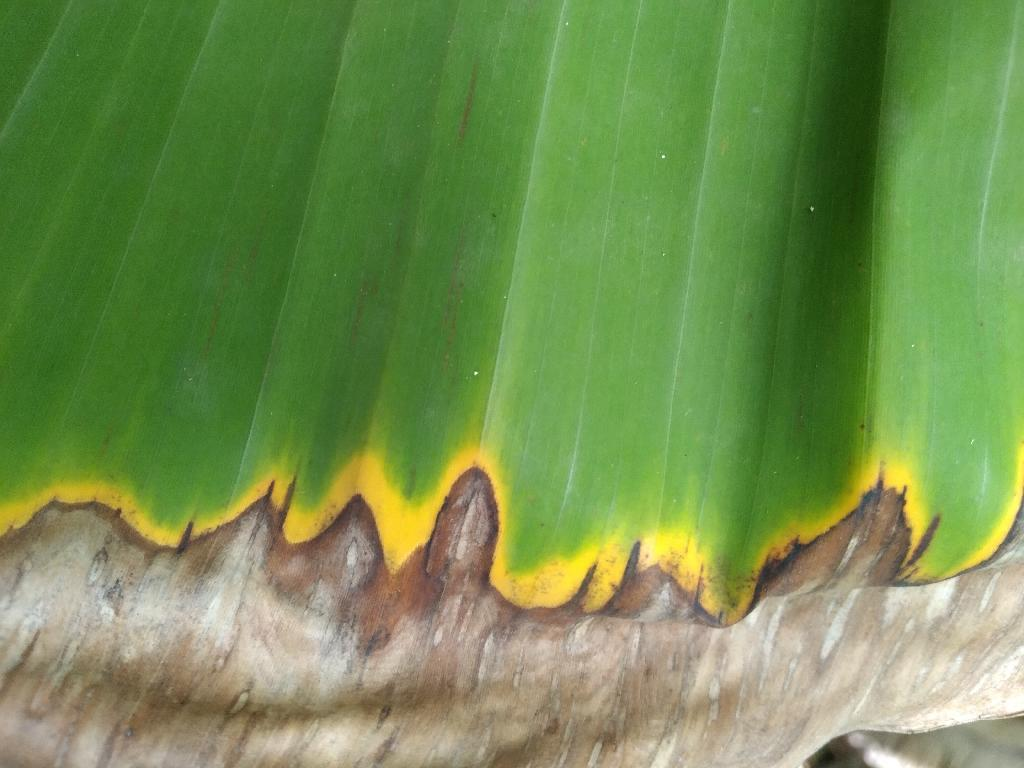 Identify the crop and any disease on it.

banana, black sigatoka
